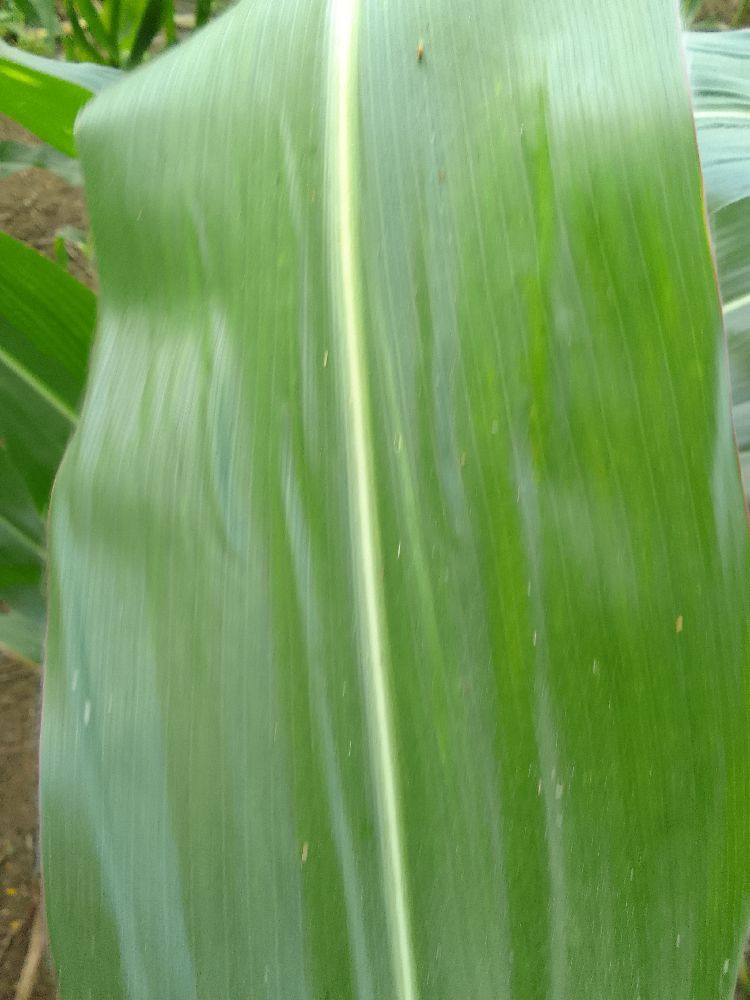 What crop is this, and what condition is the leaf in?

maize, healthy
